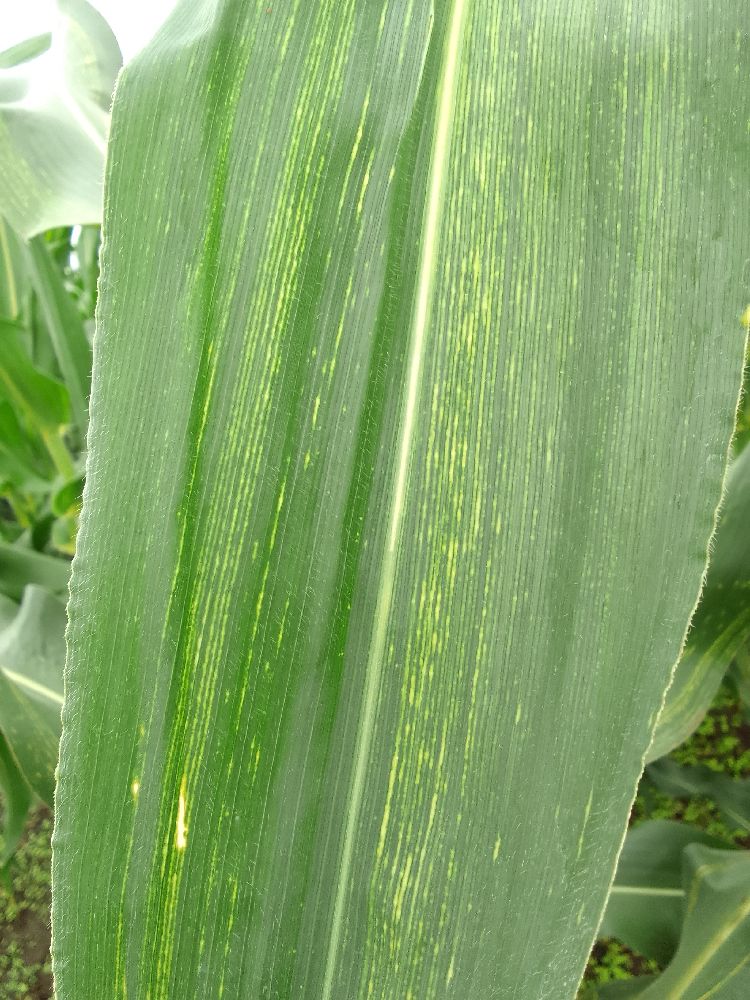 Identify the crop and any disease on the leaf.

maize, maize streak virus
